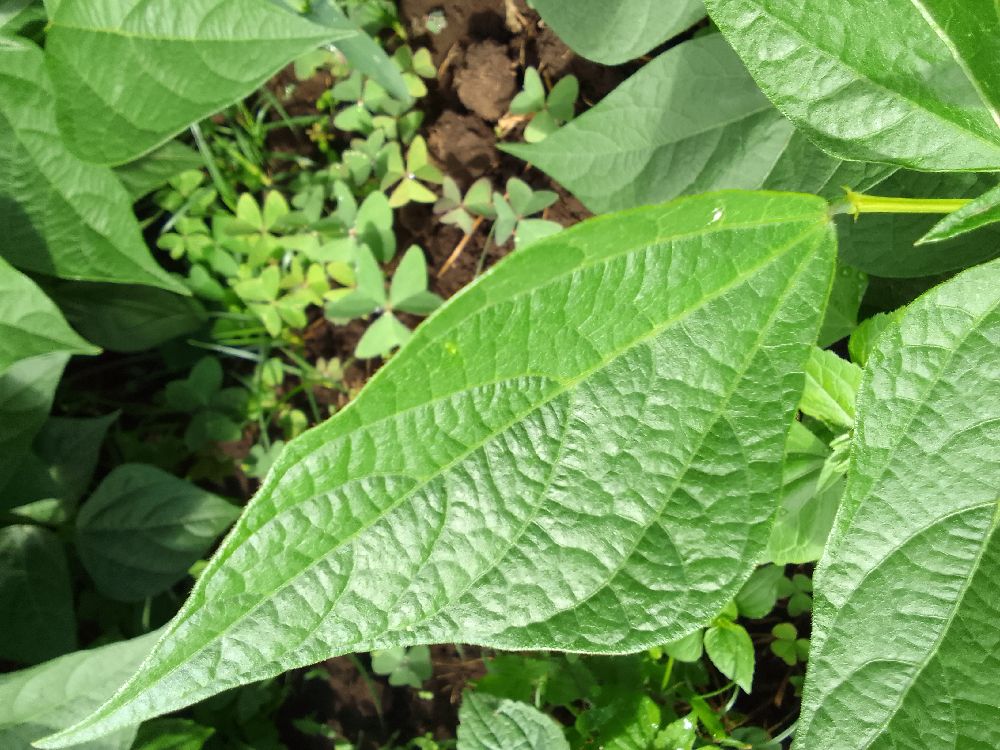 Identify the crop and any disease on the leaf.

common bean, healthy
